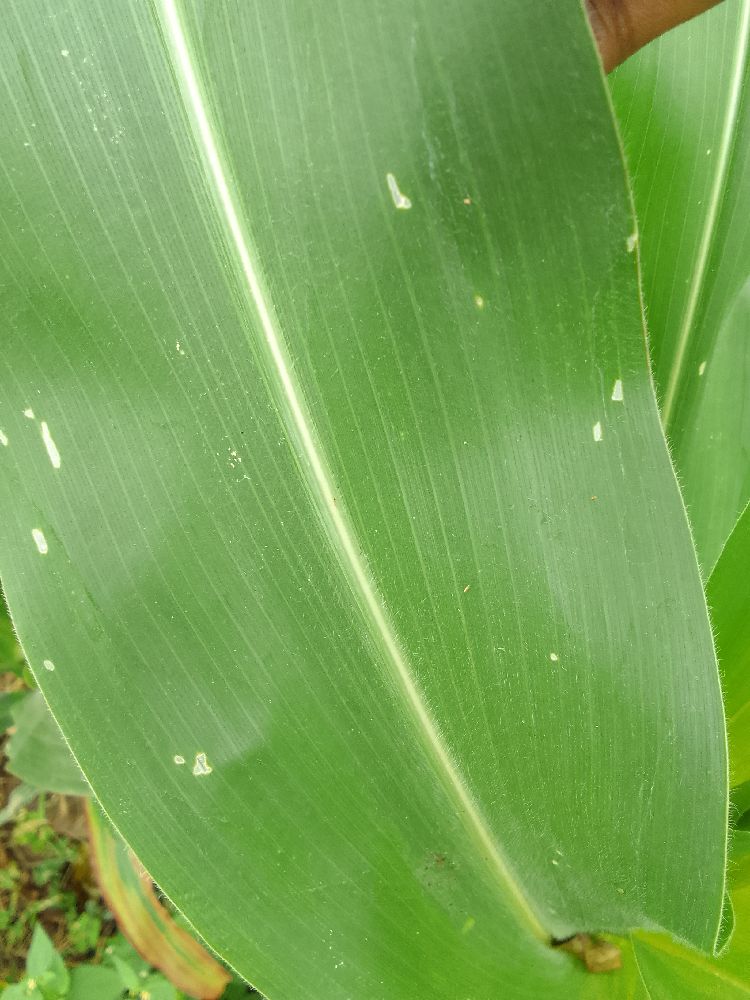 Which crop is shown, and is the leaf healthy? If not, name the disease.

maize, healthy
